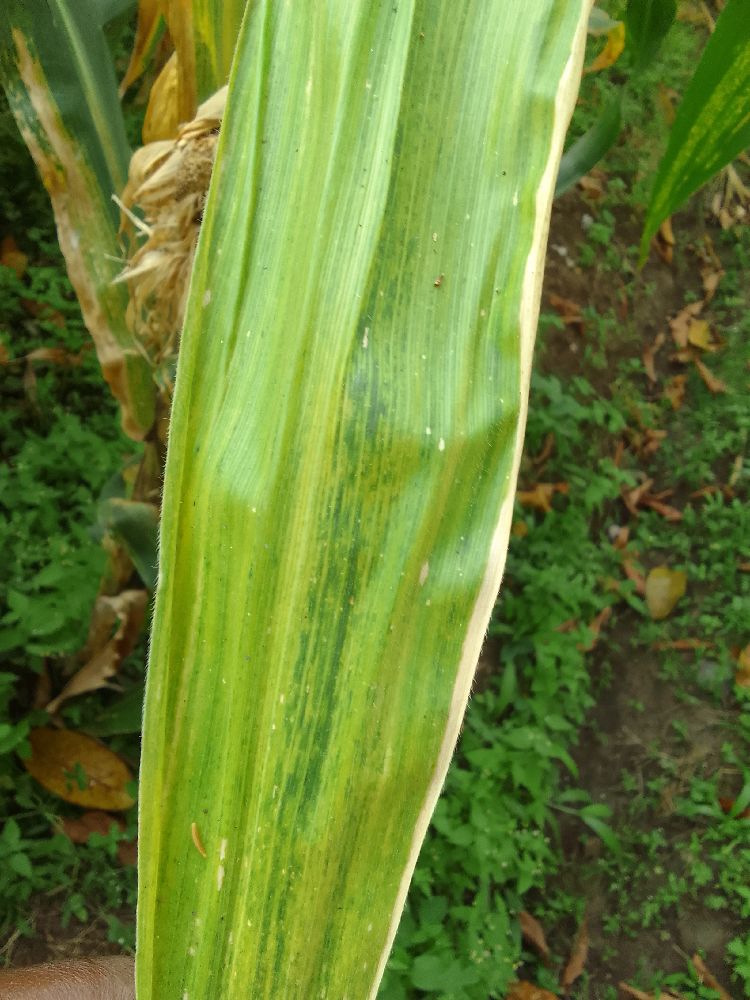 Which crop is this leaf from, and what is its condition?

maize, maize lethal necrosis
